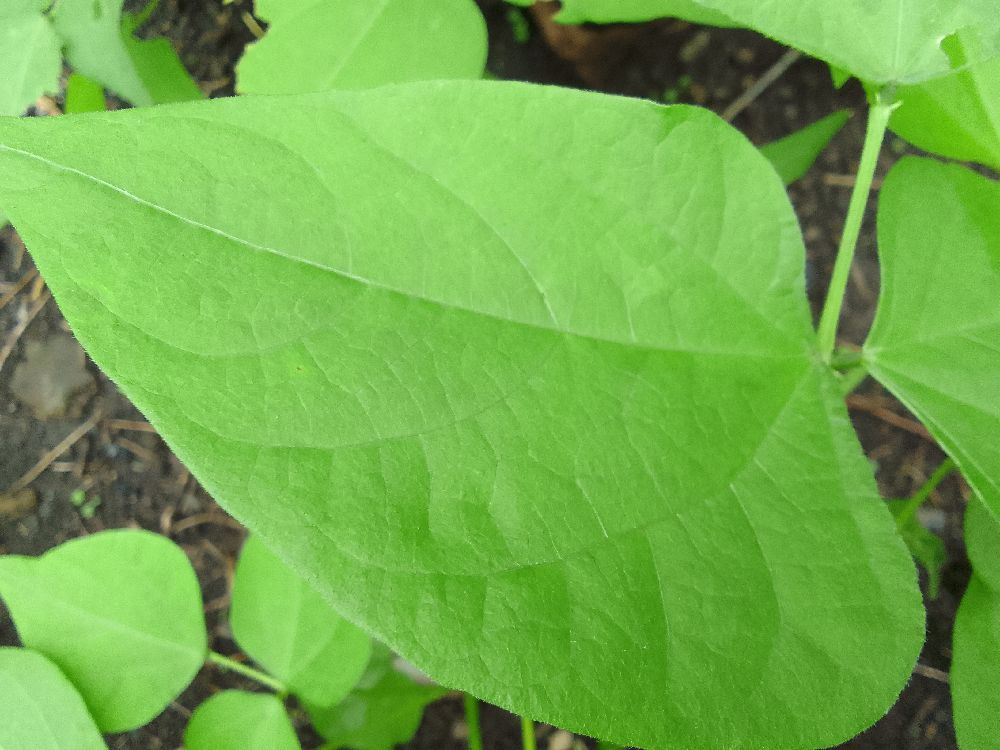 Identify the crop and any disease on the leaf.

common bean, healthy
